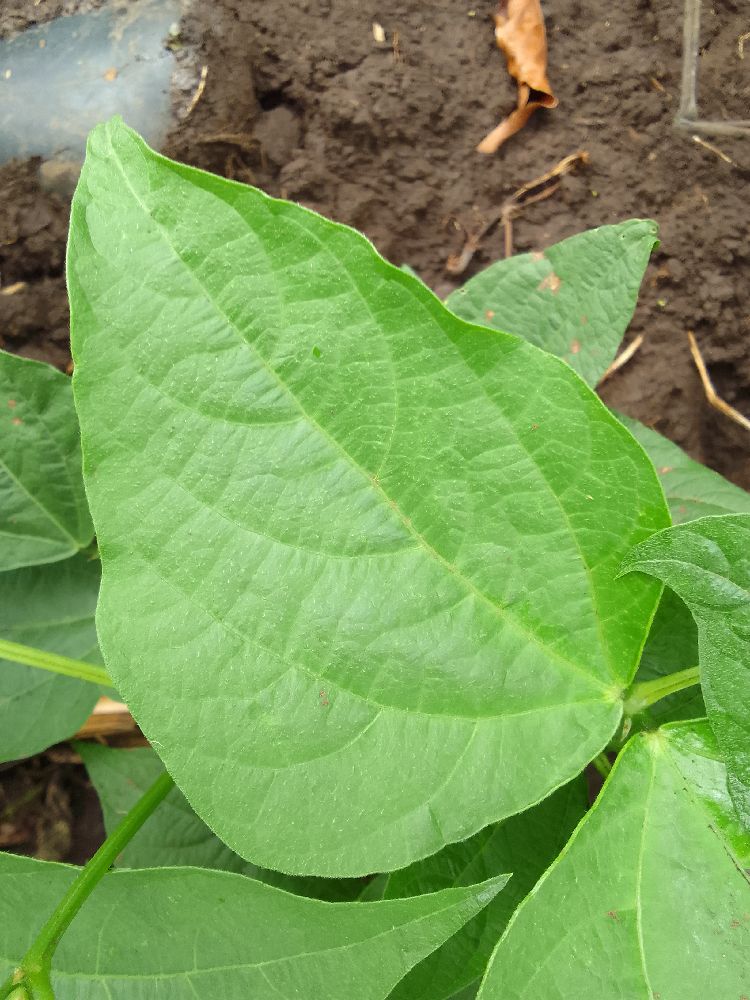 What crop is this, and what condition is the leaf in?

common bean, healthy
